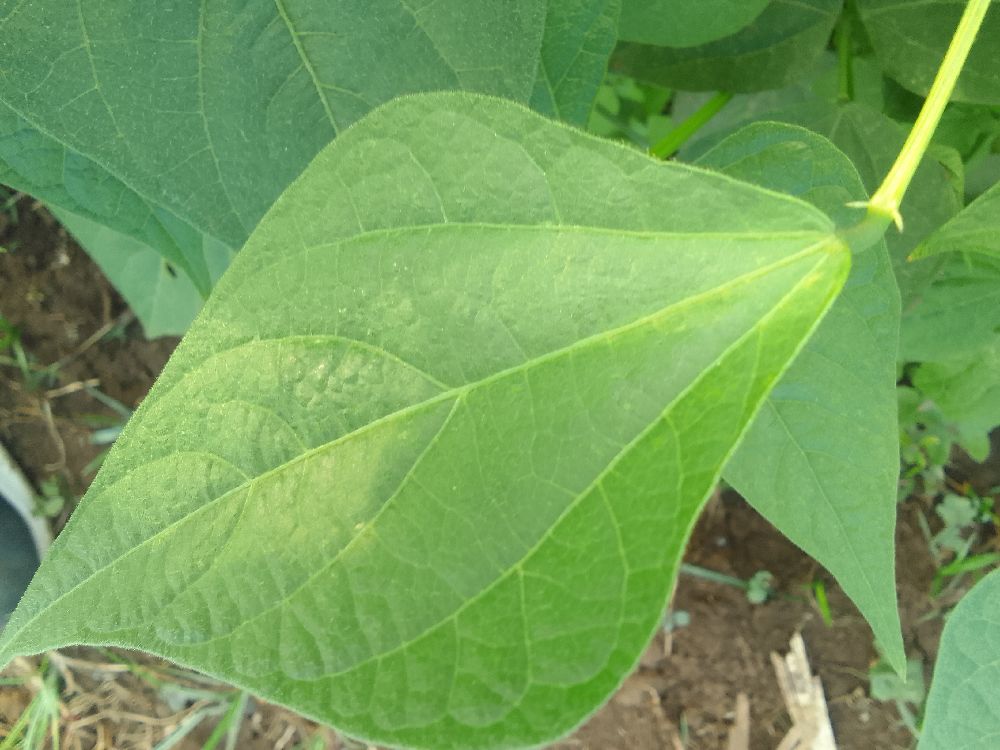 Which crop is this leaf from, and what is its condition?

common bean, healthy
